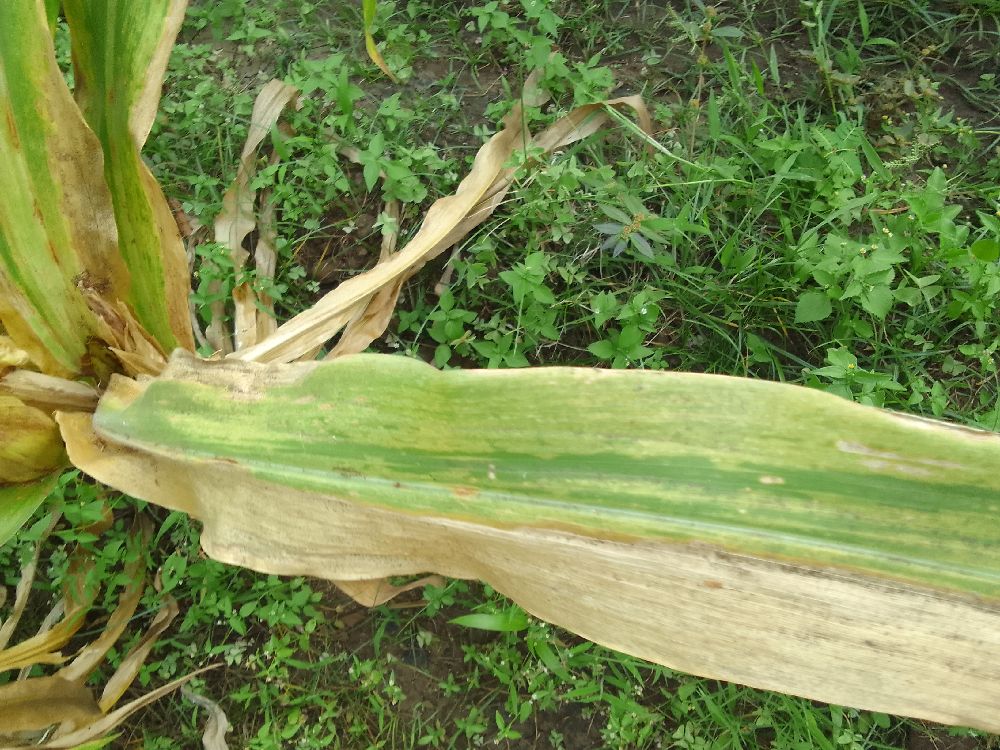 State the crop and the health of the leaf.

maize, maize lethal necrosis
